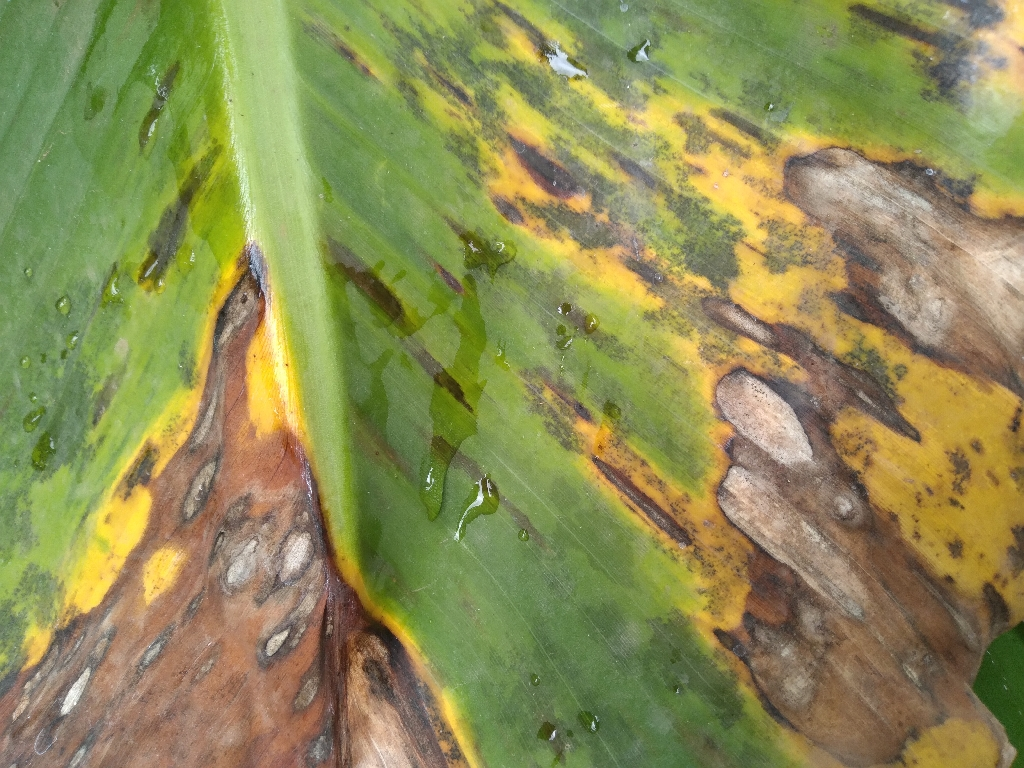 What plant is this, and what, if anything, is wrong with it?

banana, black sigatoka
